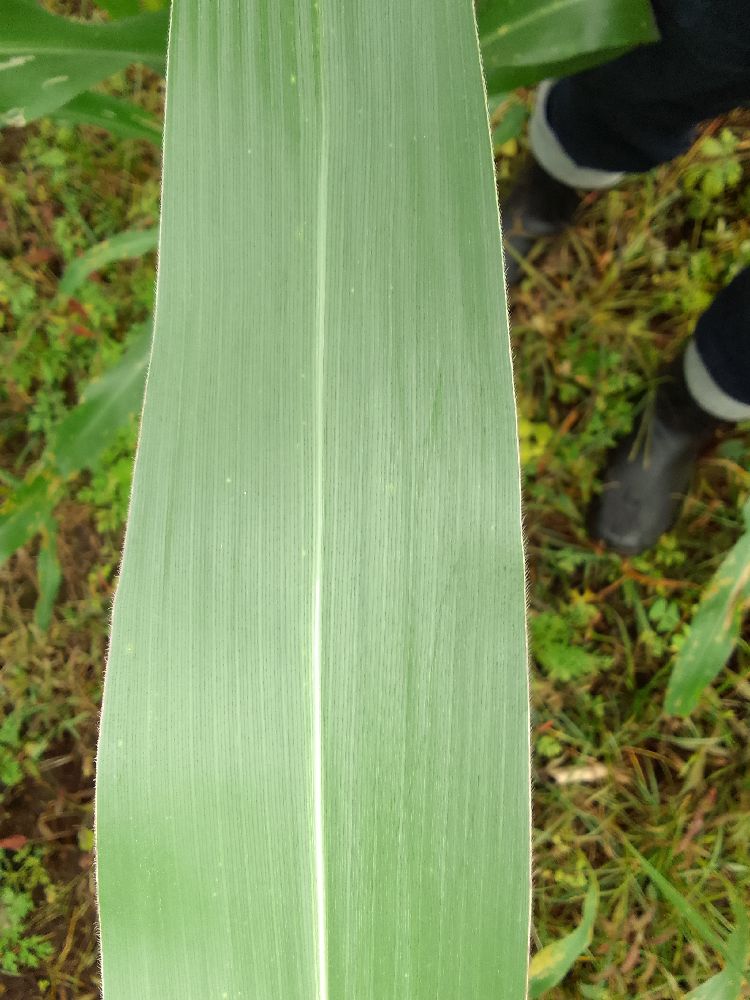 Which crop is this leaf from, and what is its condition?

maize, healthy
